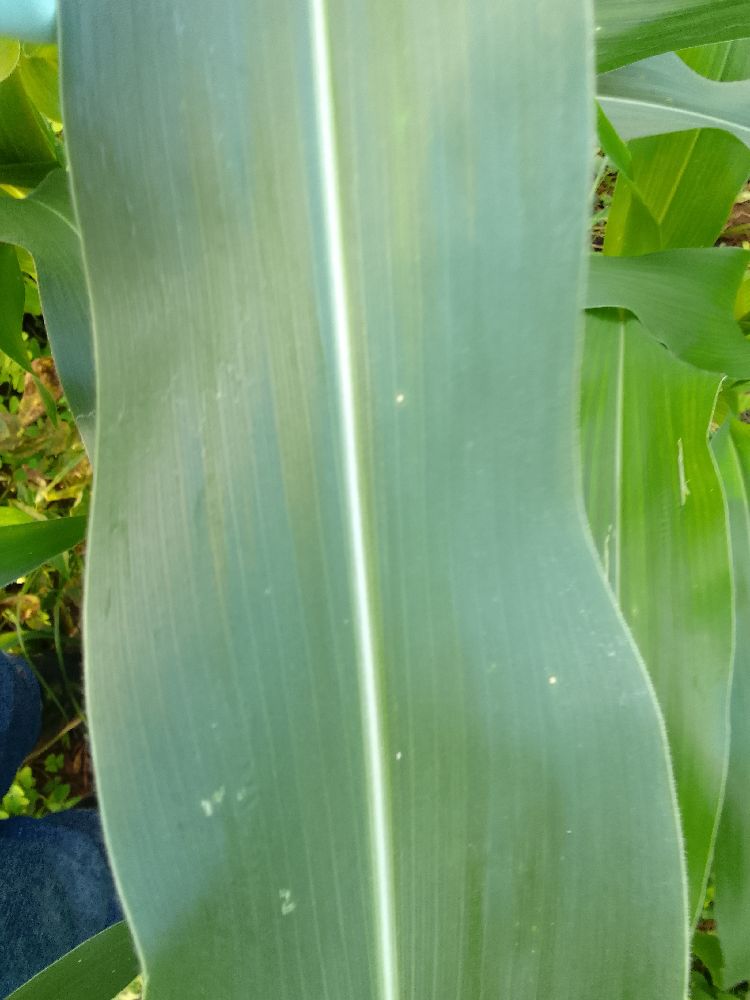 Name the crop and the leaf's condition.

maize, healthy
